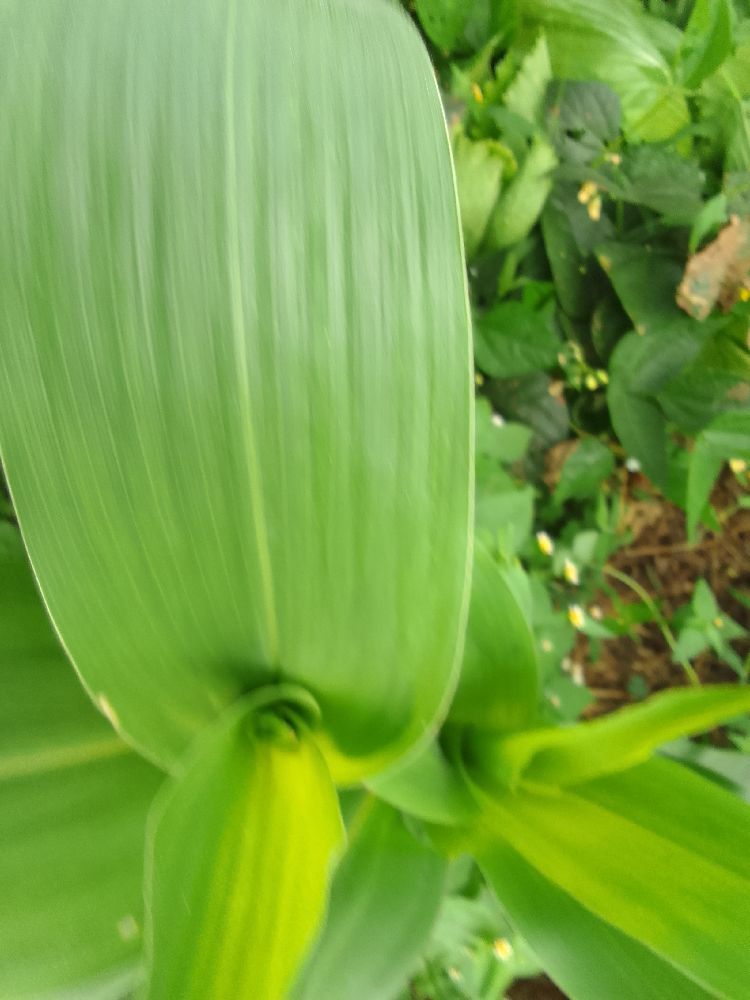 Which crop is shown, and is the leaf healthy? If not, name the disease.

maize, healthy
